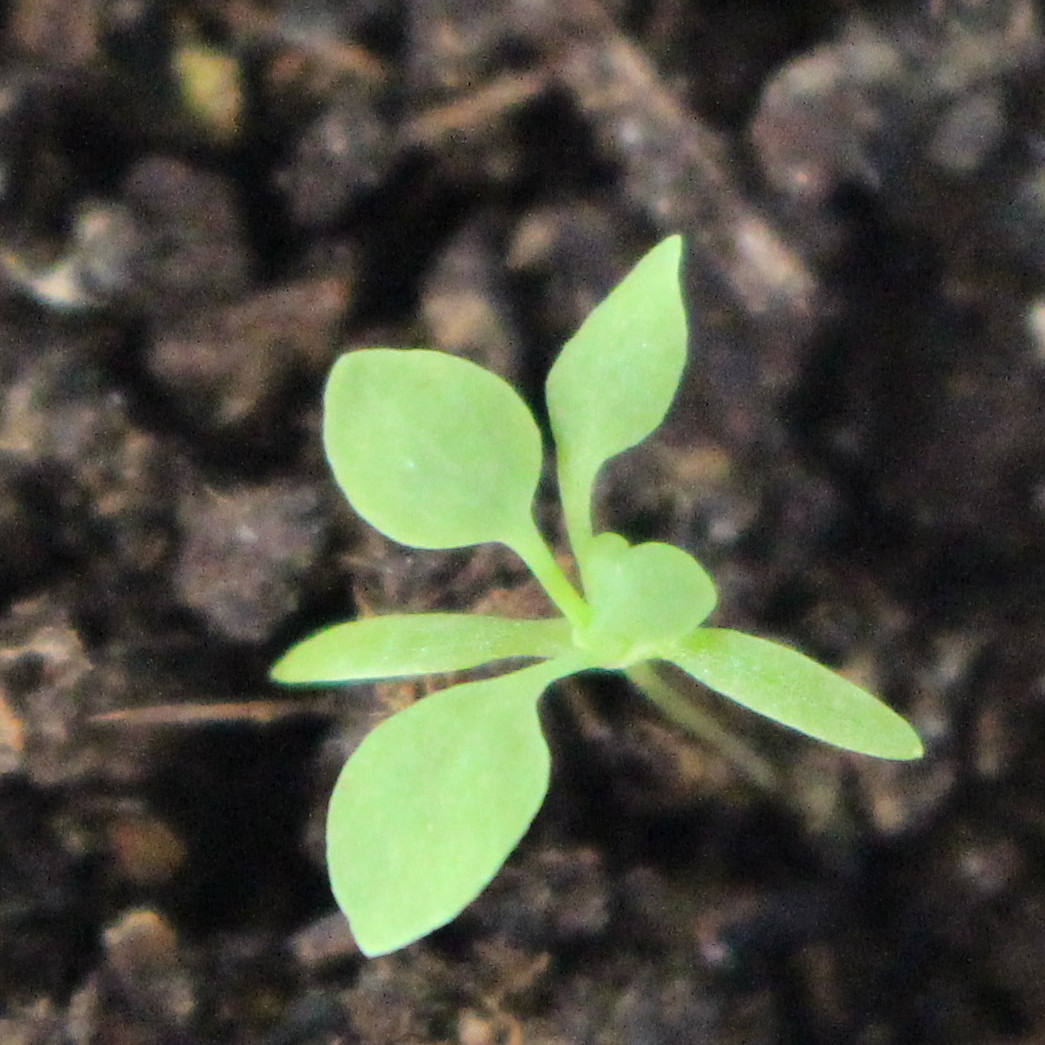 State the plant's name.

Papaver rhoeas
